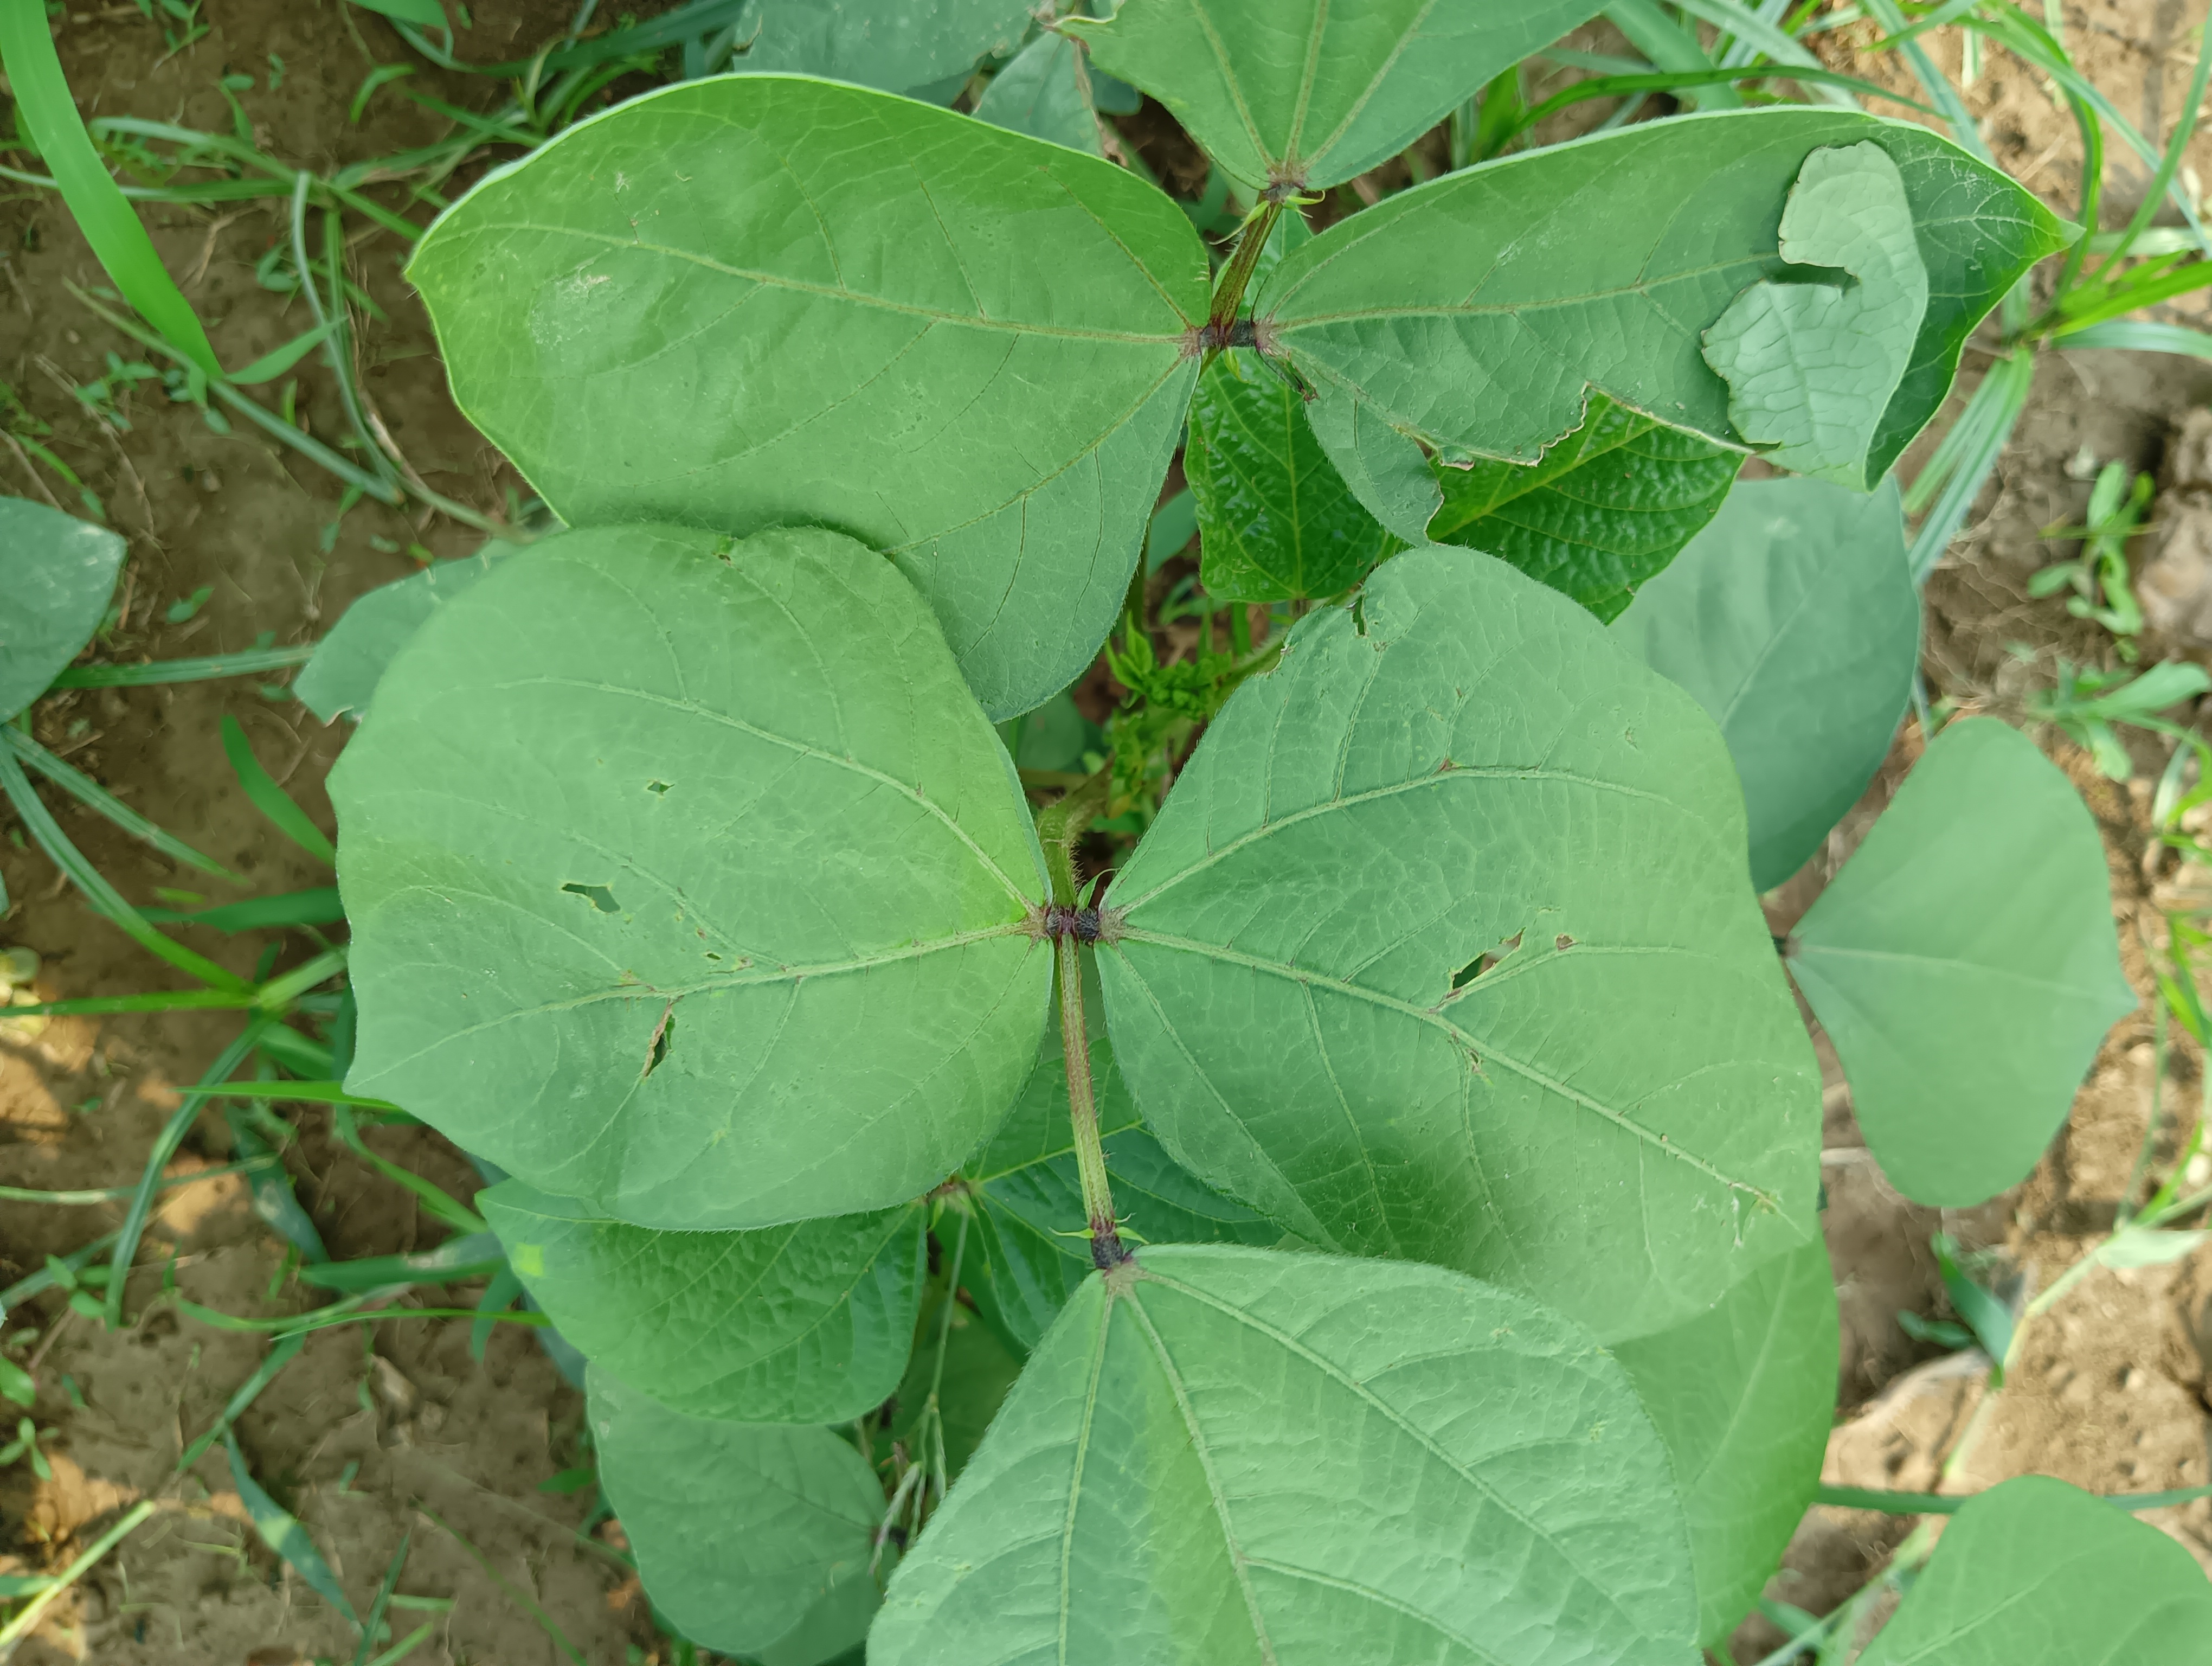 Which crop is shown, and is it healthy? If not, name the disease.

mungbean, healthy
